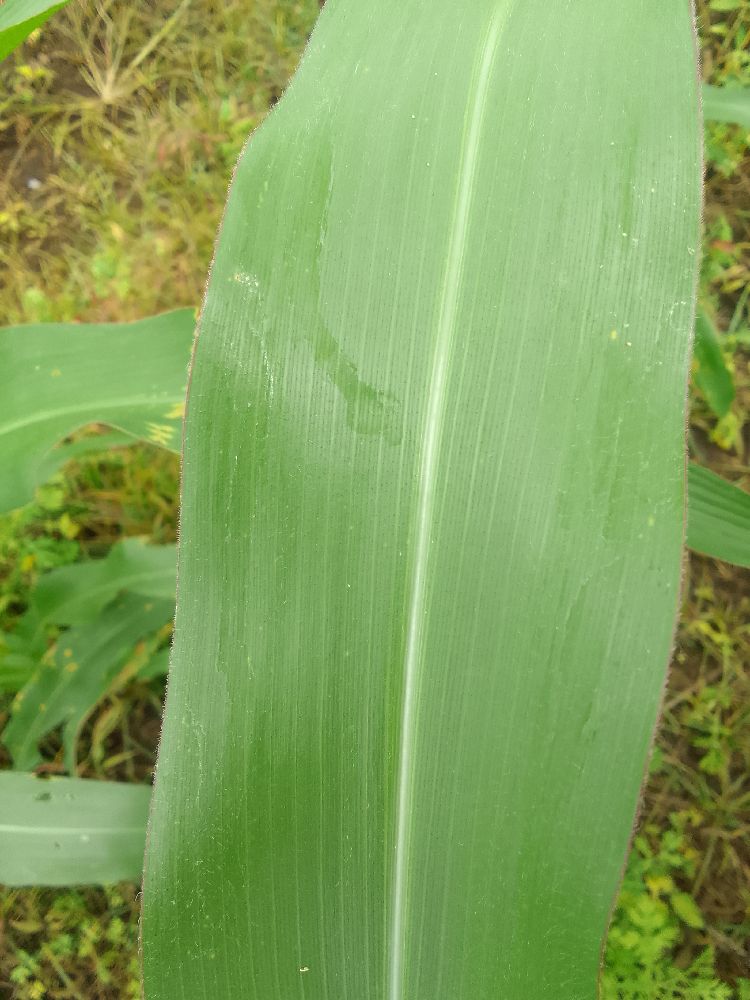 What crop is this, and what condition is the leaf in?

maize, healthy
